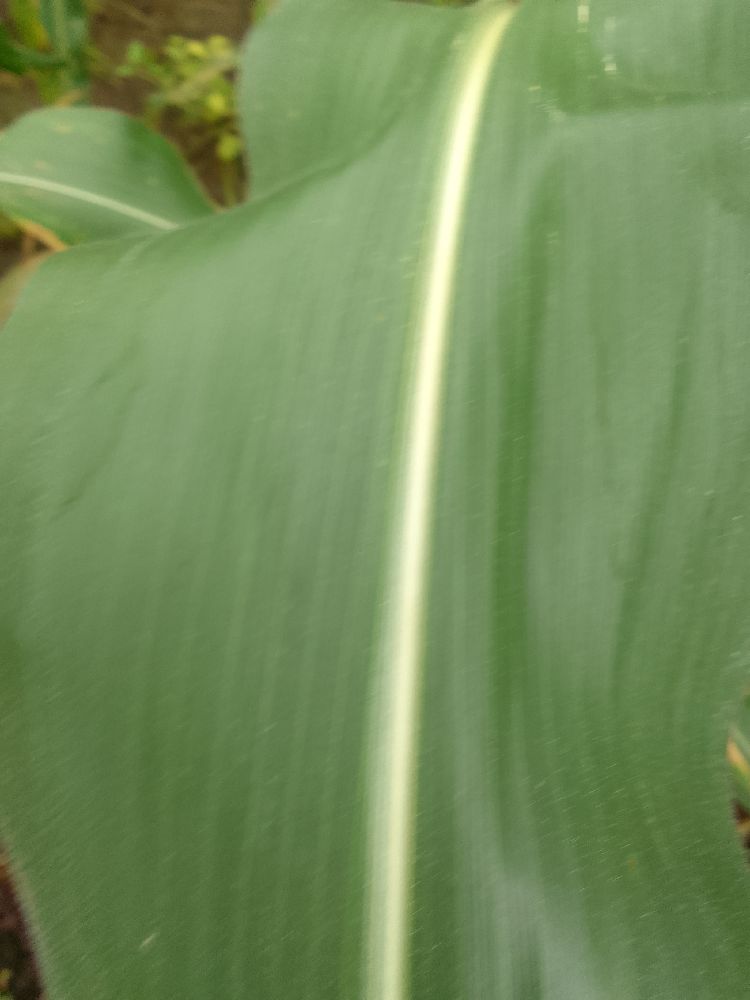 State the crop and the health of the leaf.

maize, healthy
